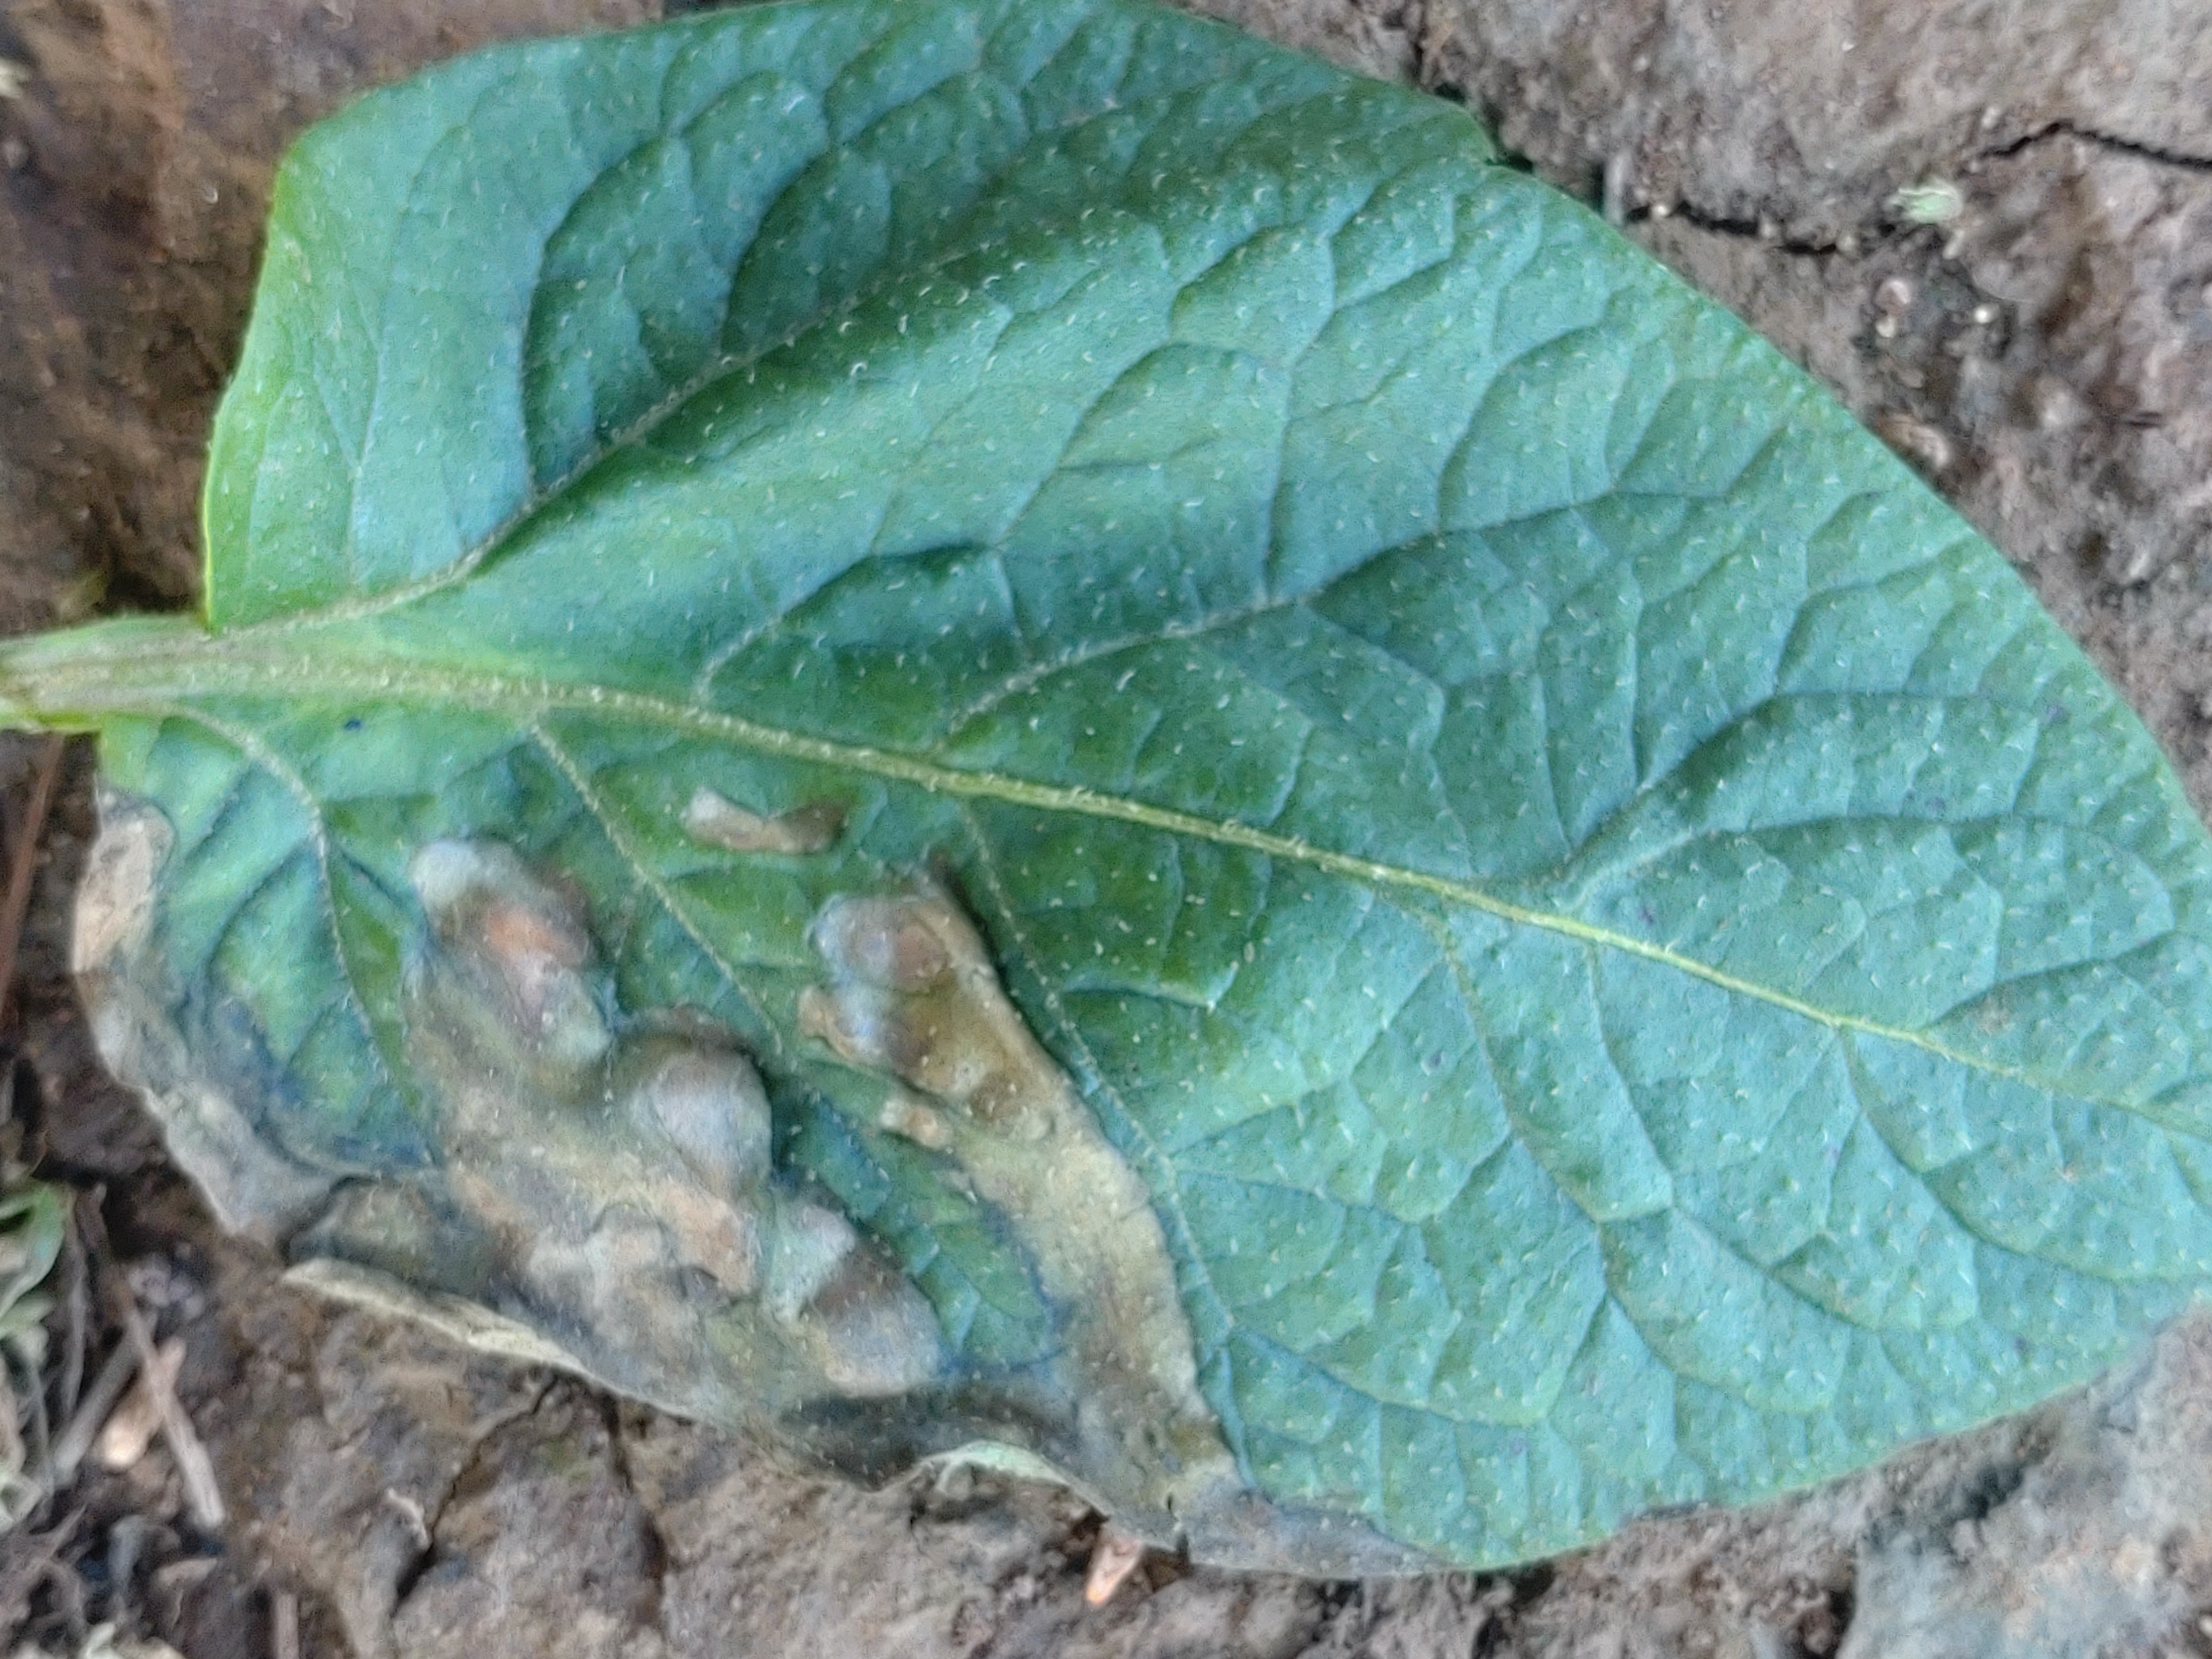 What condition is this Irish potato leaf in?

early blight
